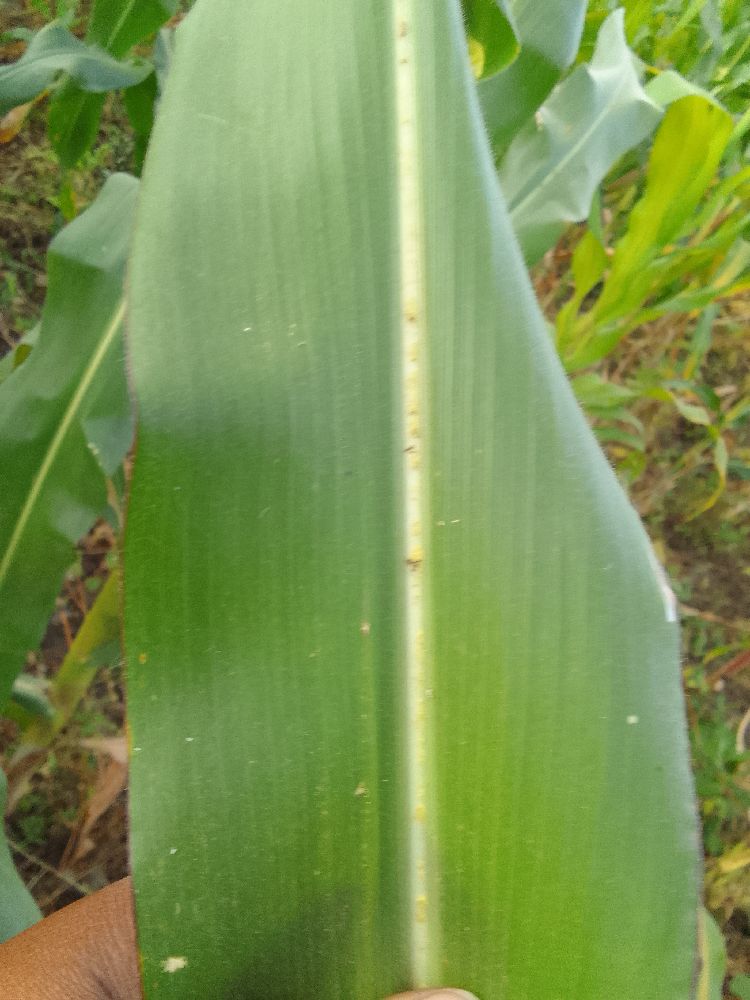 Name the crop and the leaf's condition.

maize, healthy
